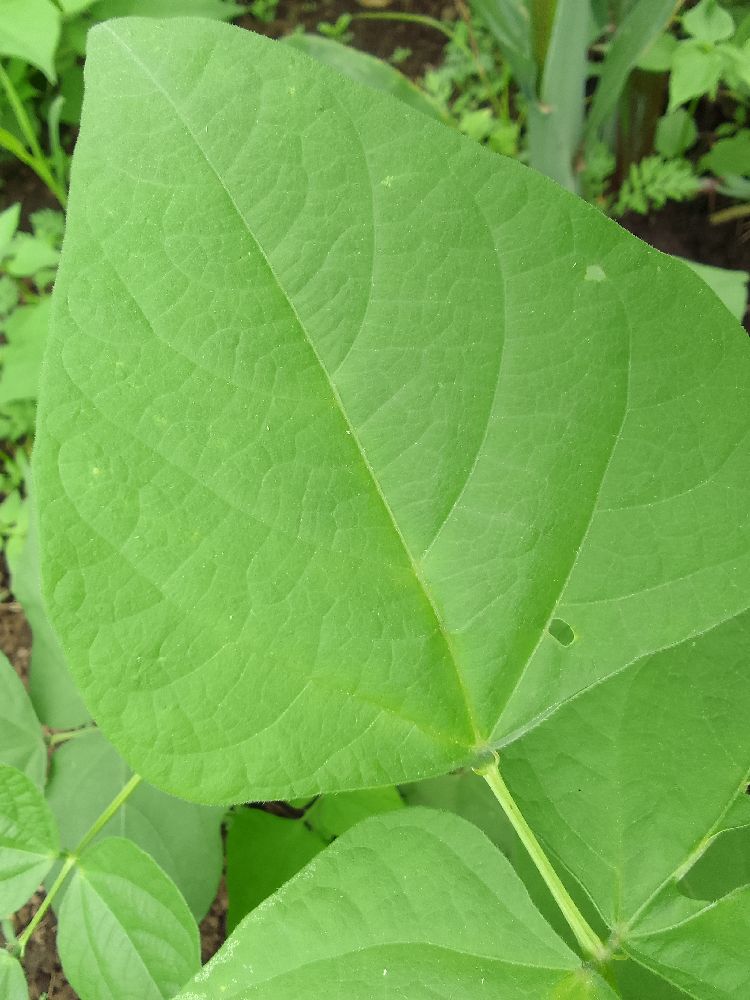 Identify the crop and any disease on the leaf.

common bean, healthy
